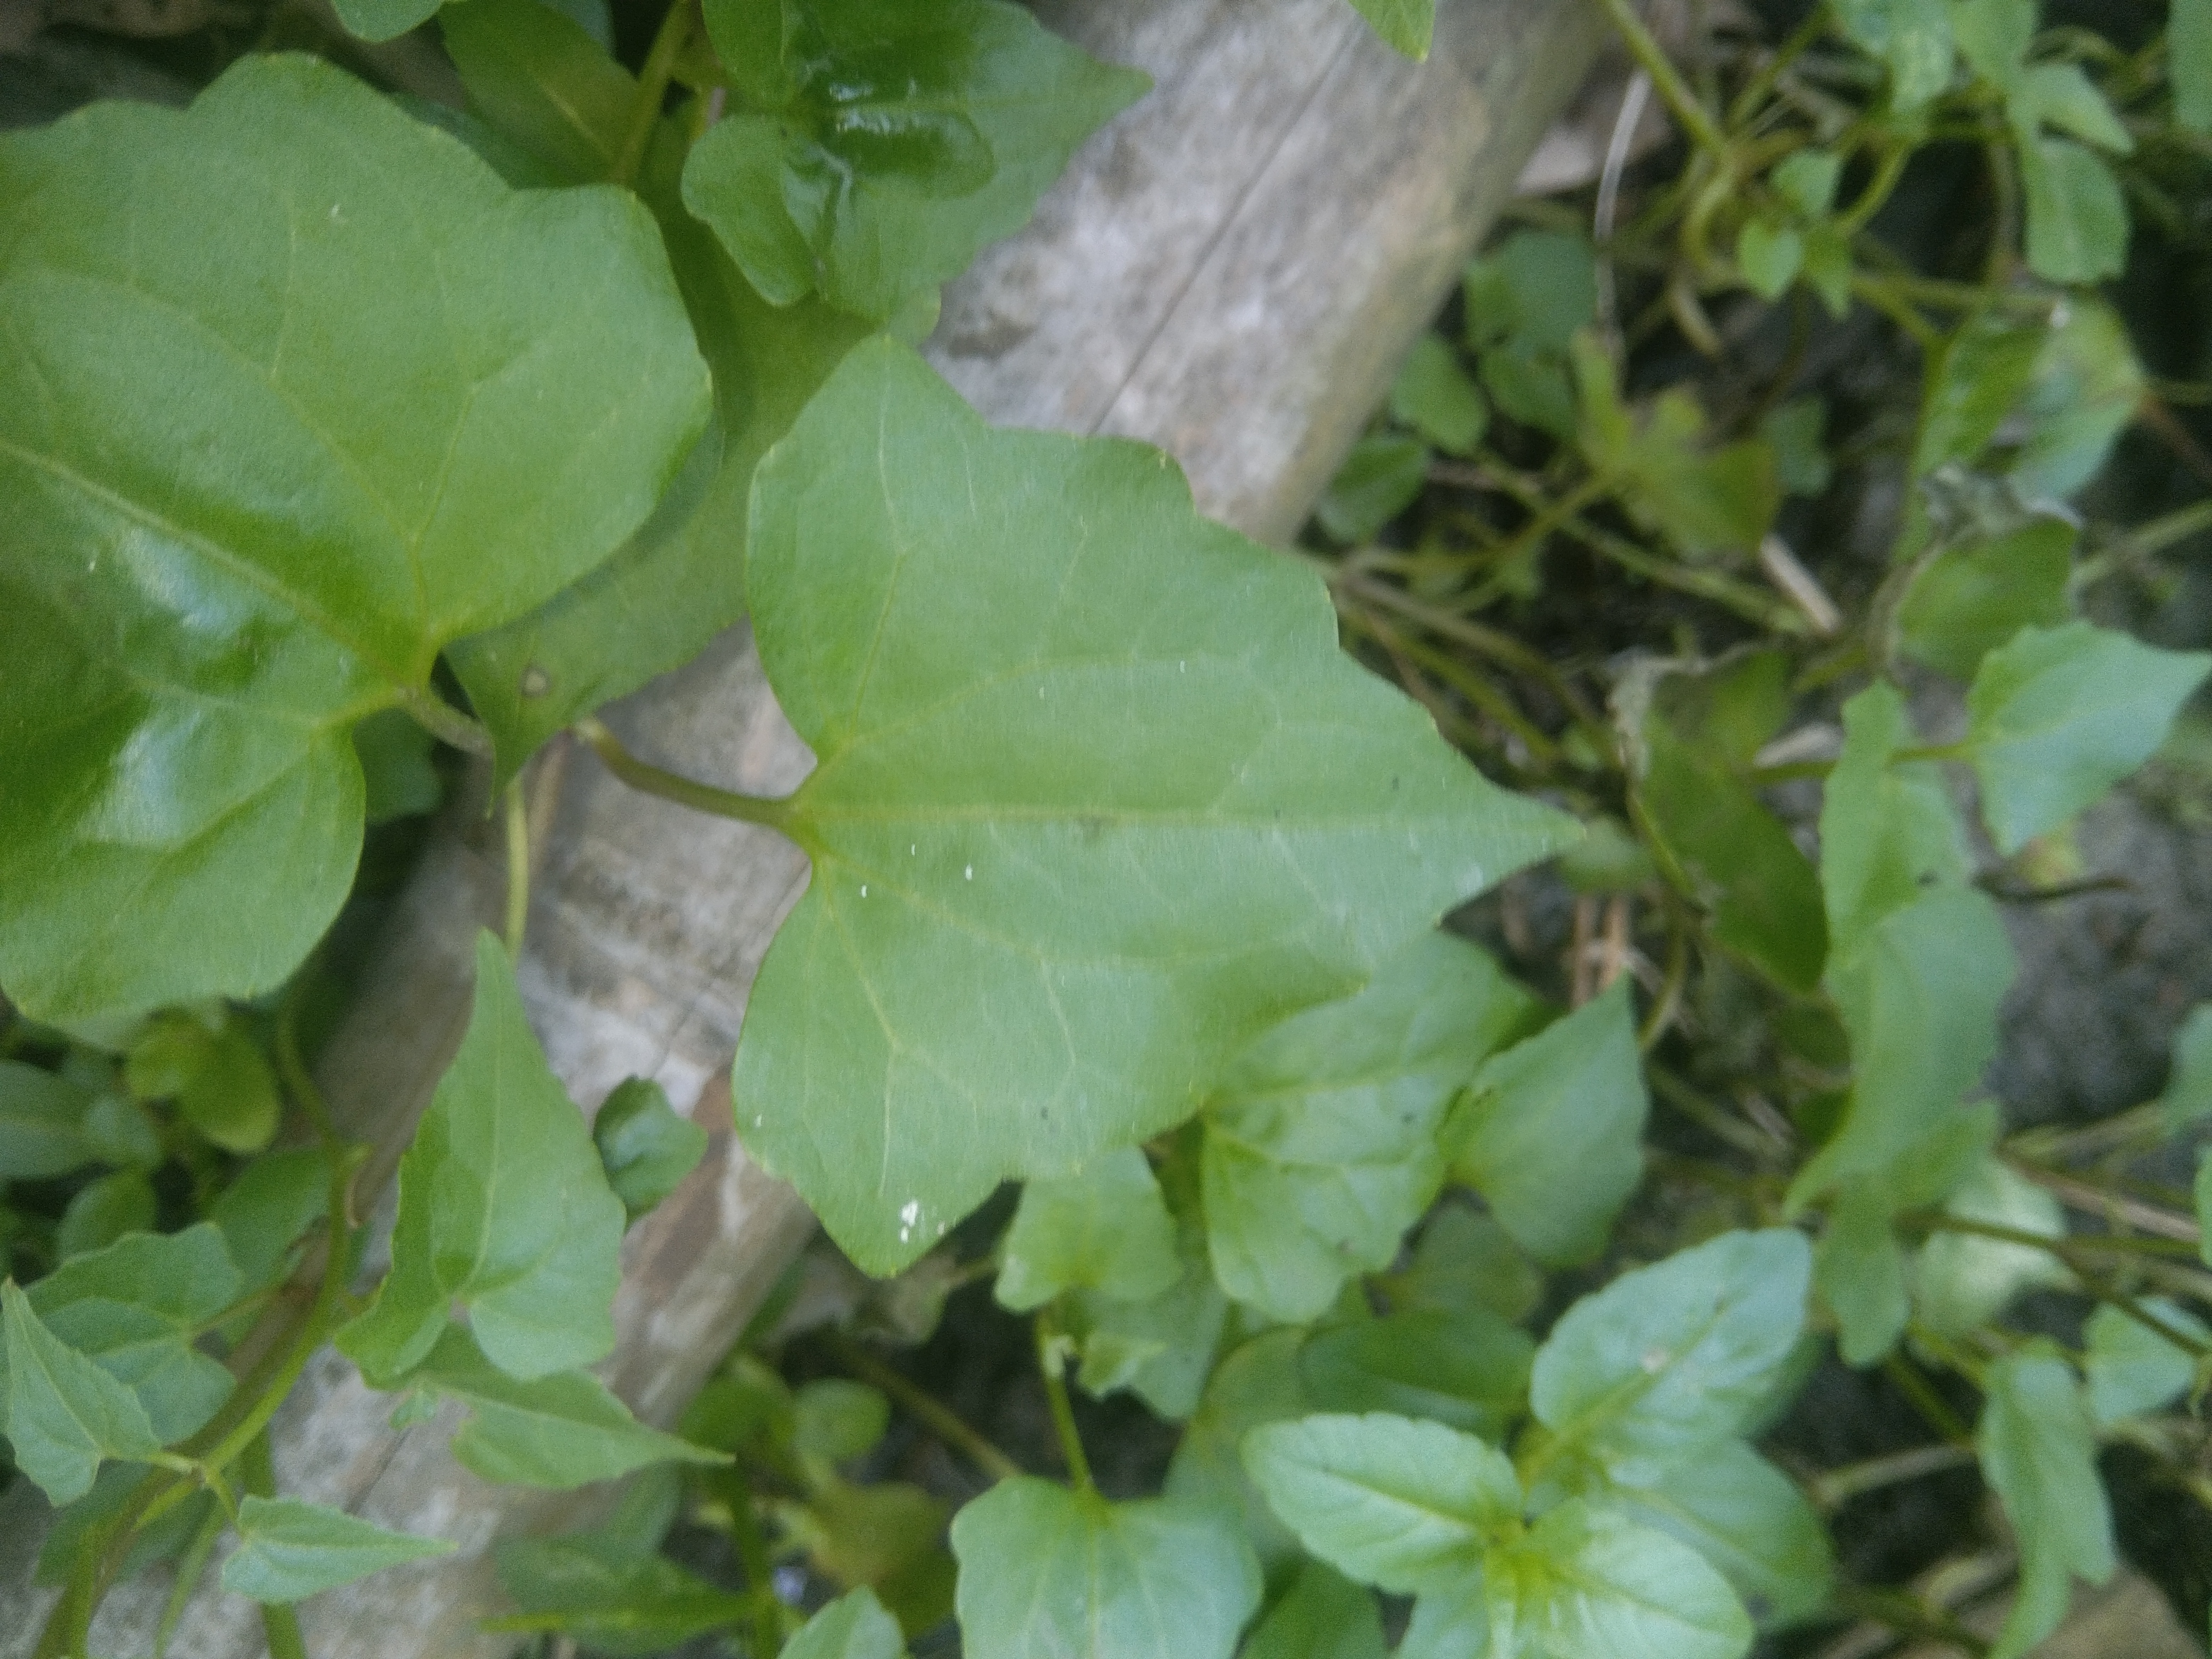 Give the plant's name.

bitter vine
